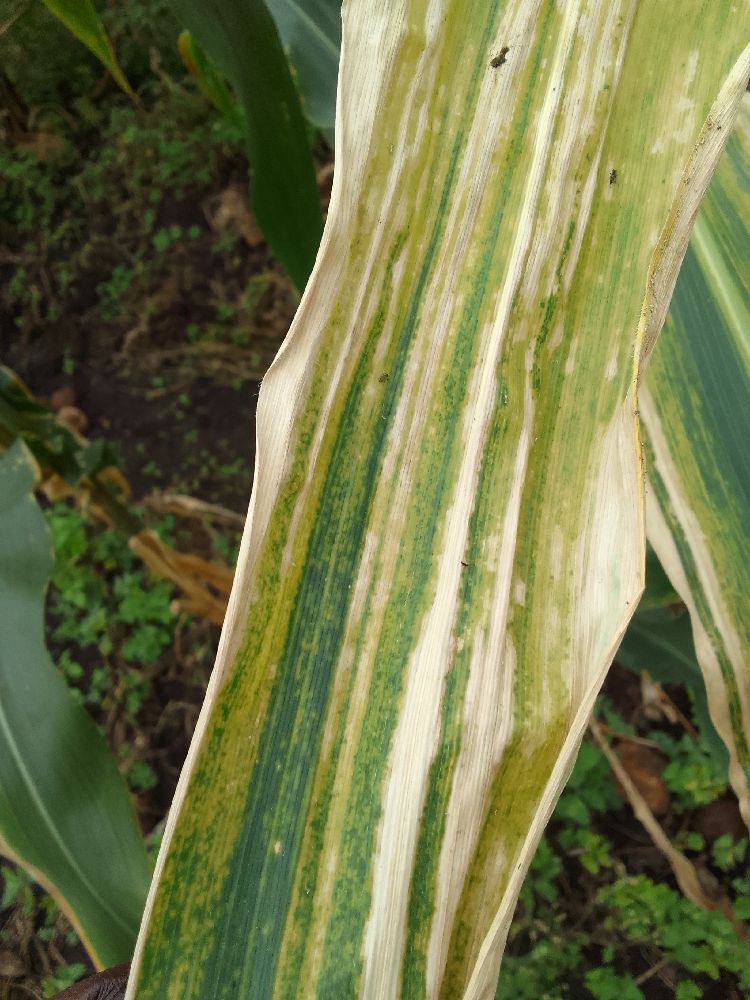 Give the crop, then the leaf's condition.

maize, maize lethal necrosis
